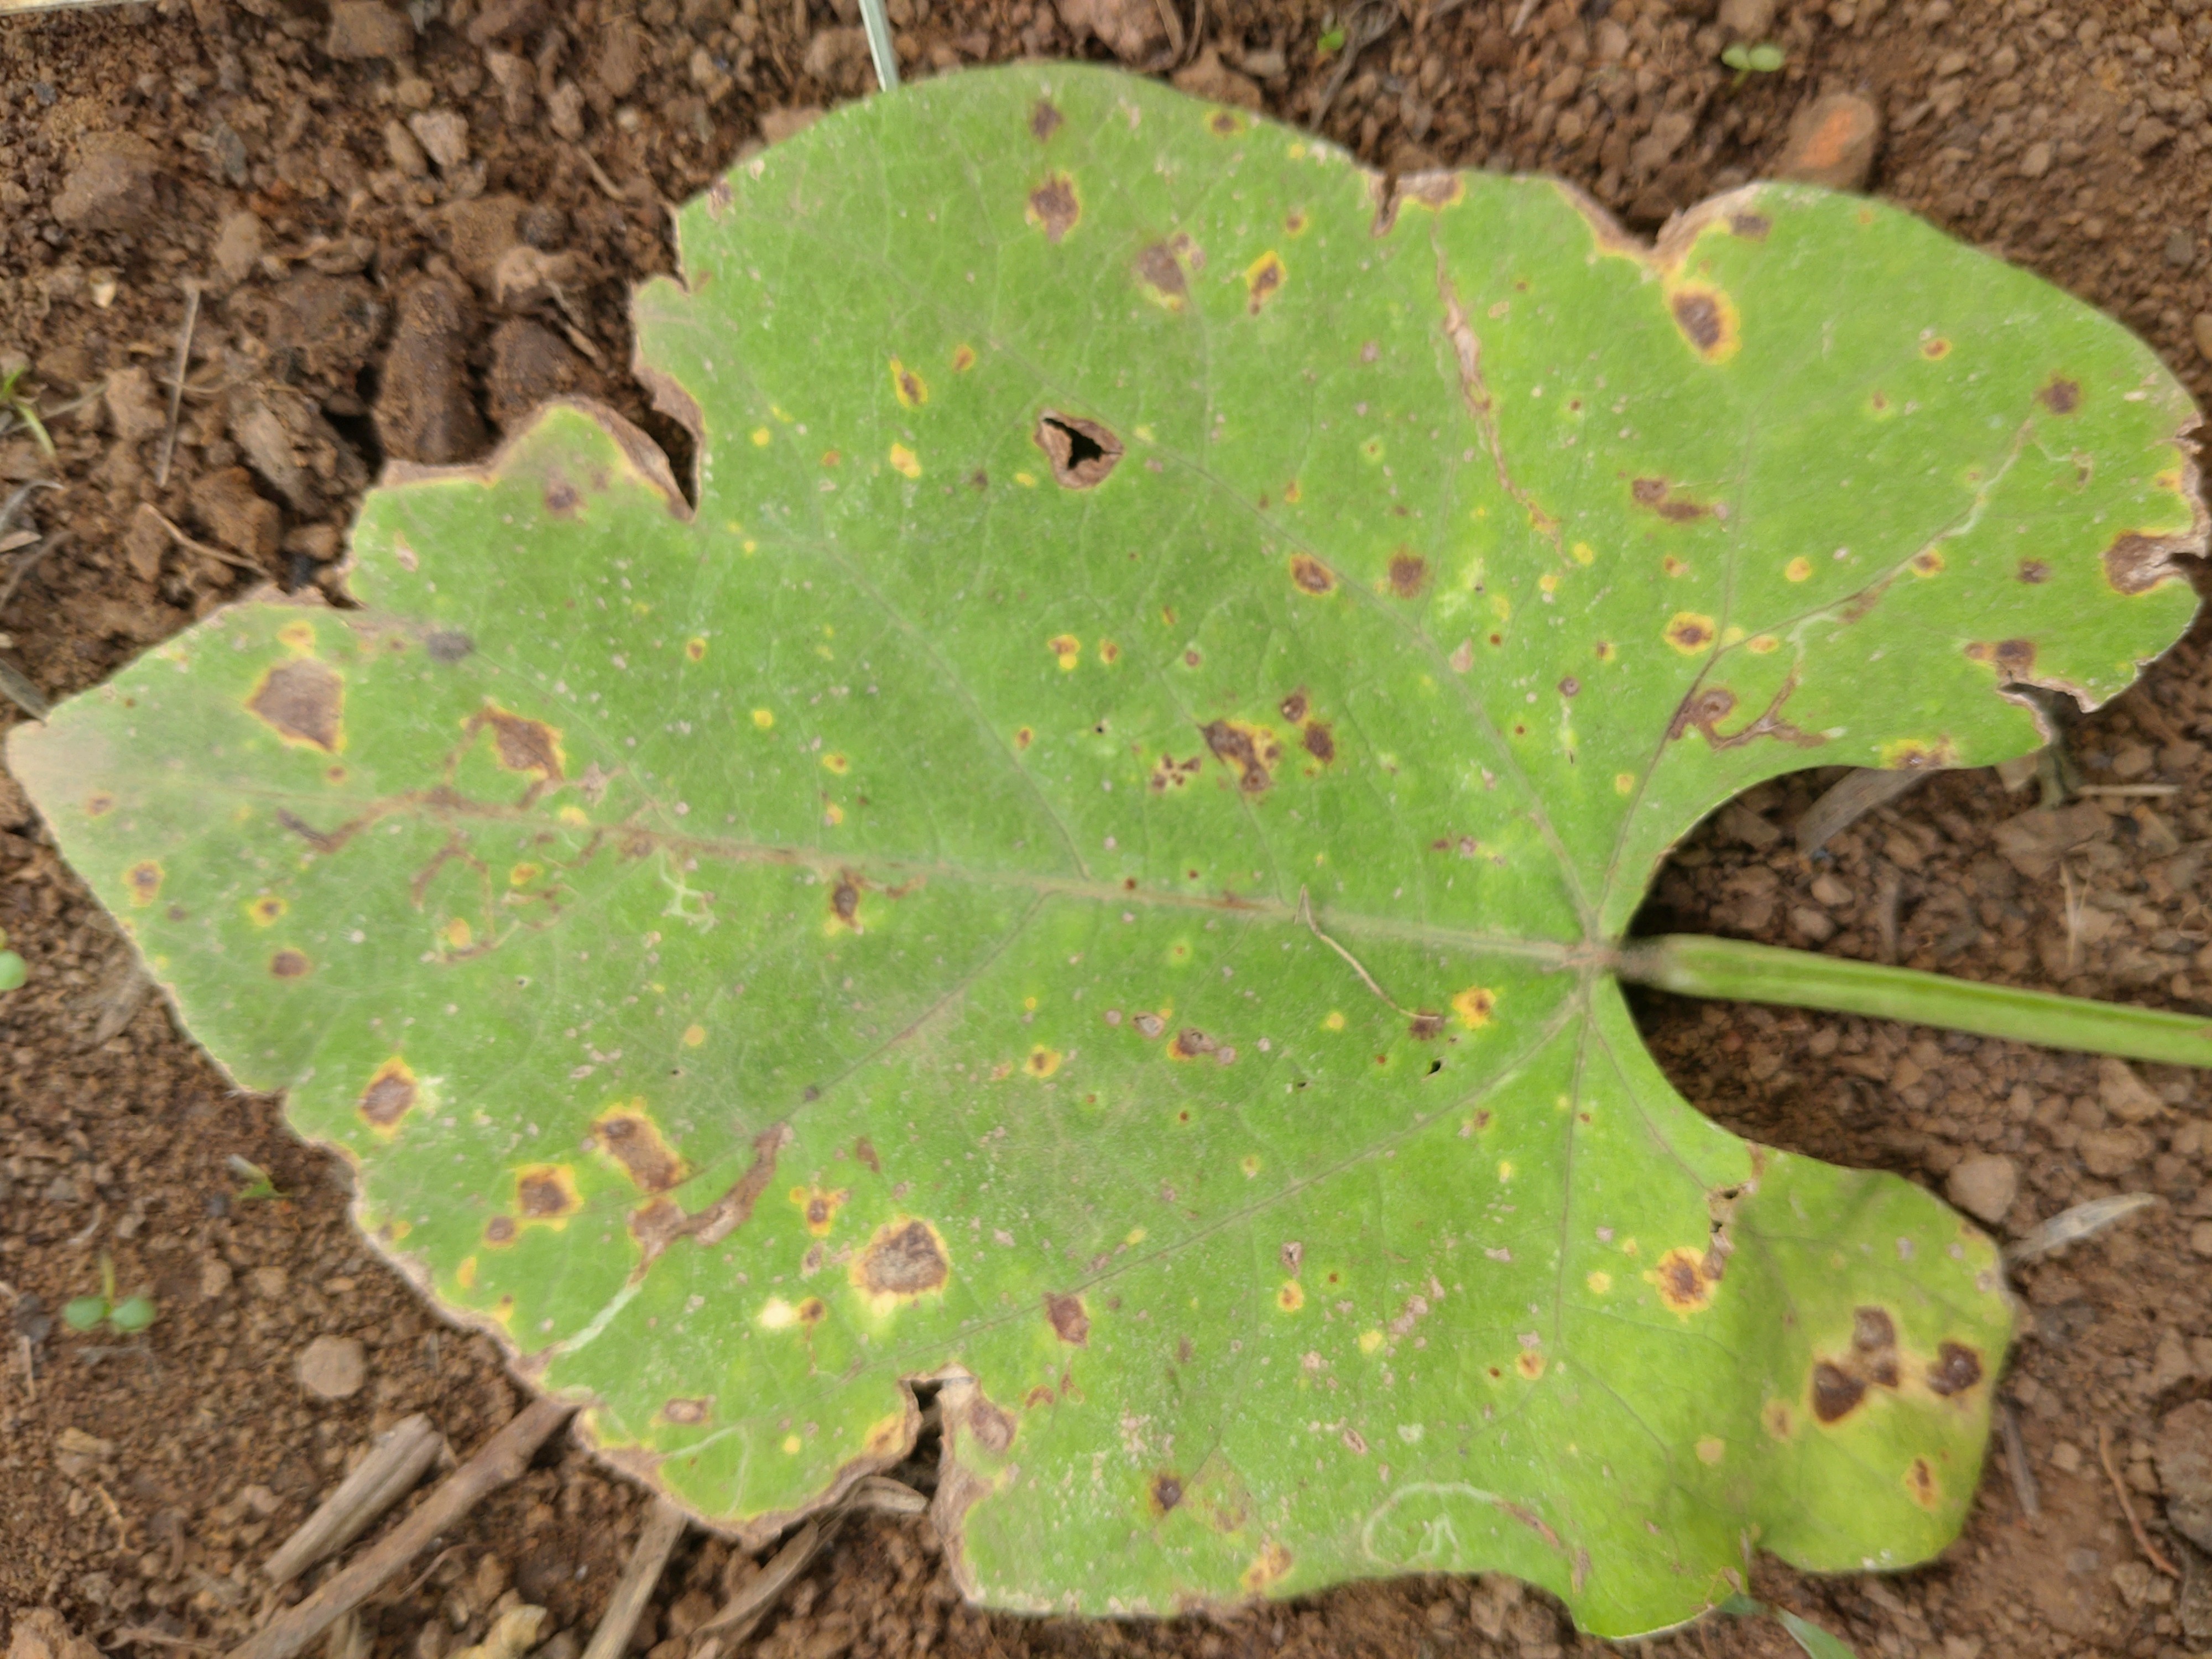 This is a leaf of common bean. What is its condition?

rust
